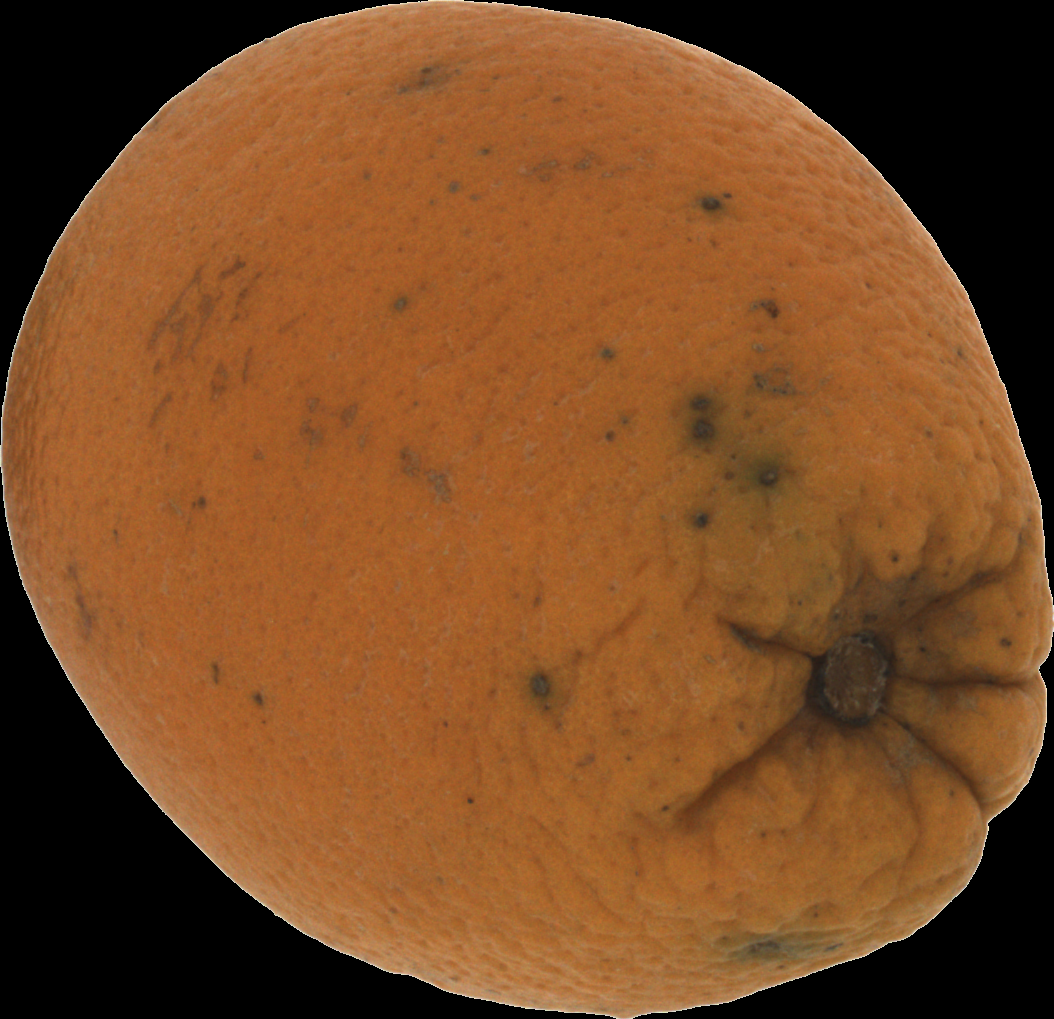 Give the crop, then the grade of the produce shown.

orange, bad
